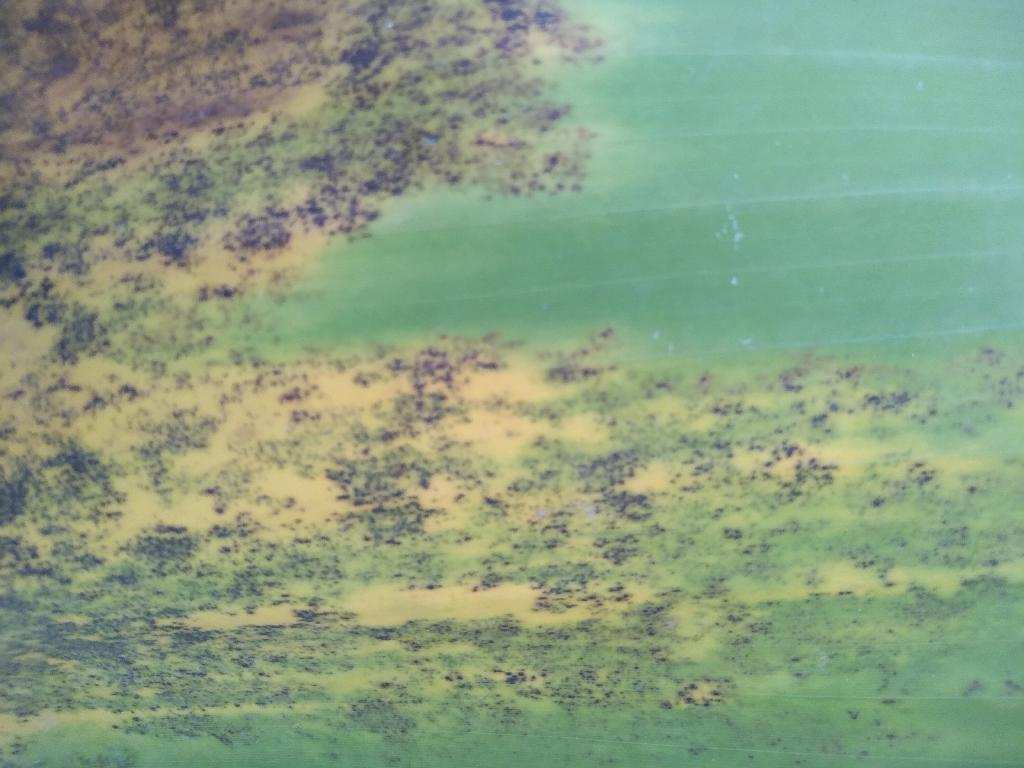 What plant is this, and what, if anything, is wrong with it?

banana, black sigatoka
